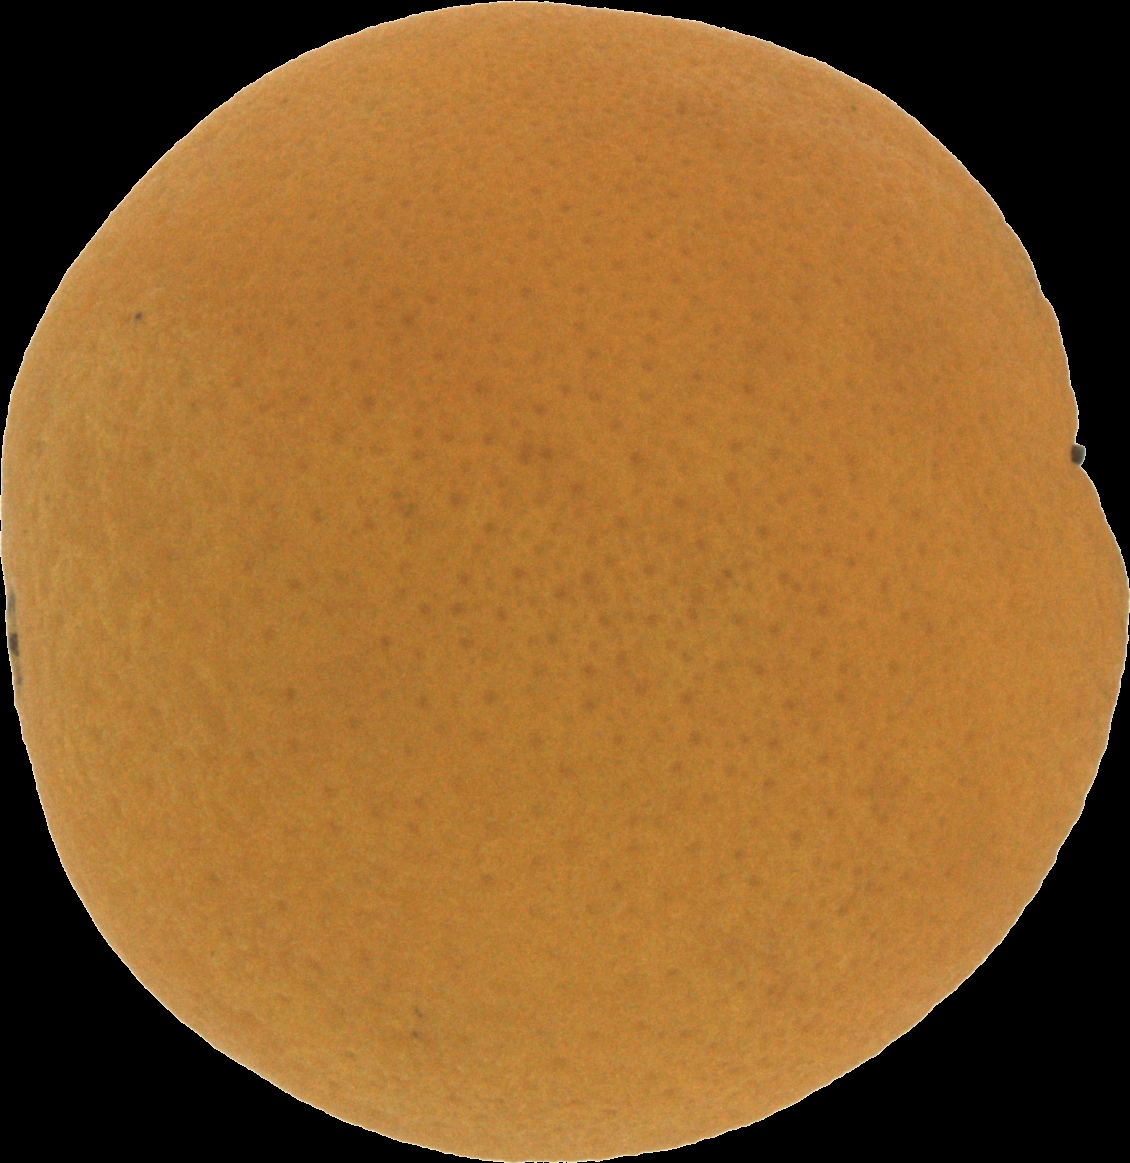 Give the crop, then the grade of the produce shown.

orange, good
